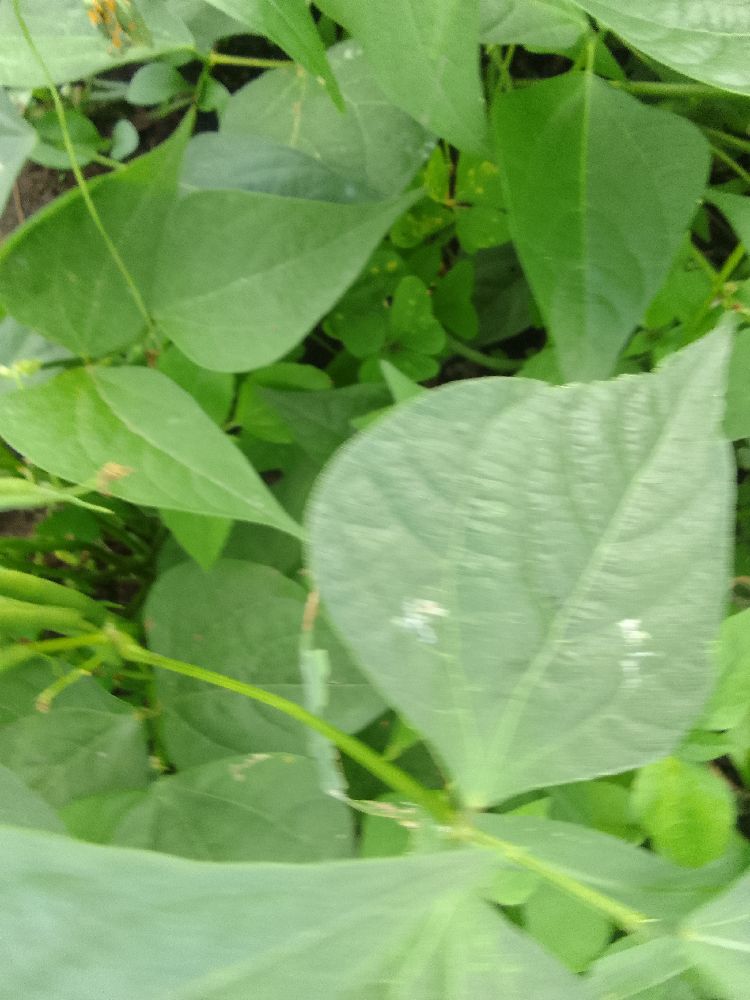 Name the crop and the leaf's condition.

common bean, healthy
